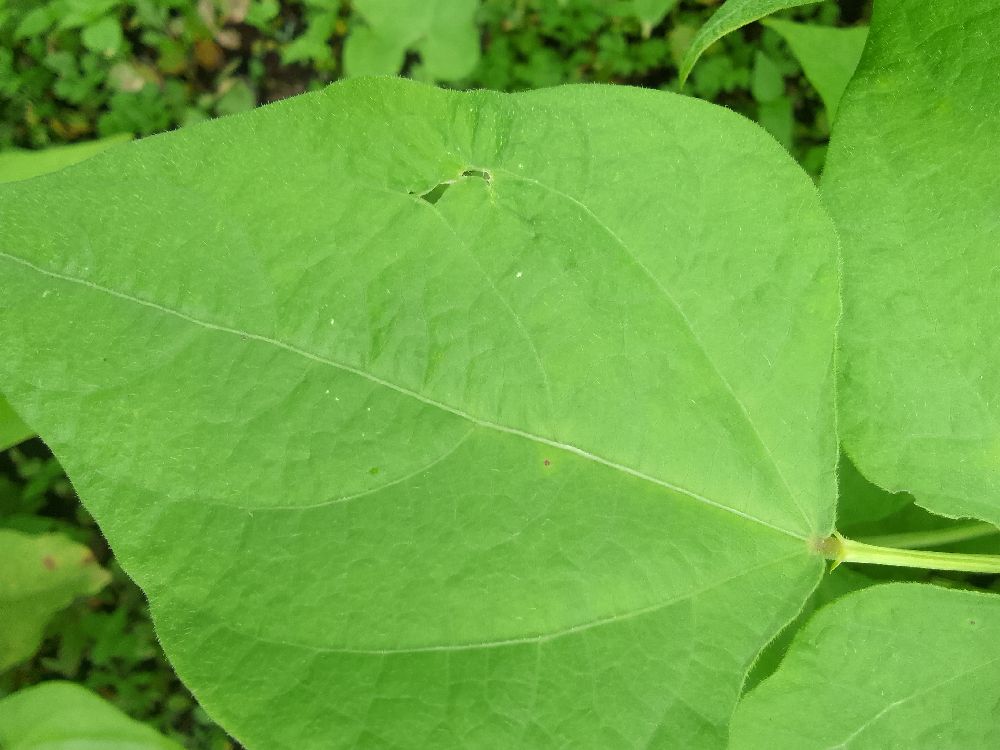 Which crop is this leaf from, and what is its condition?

common bean, healthy
